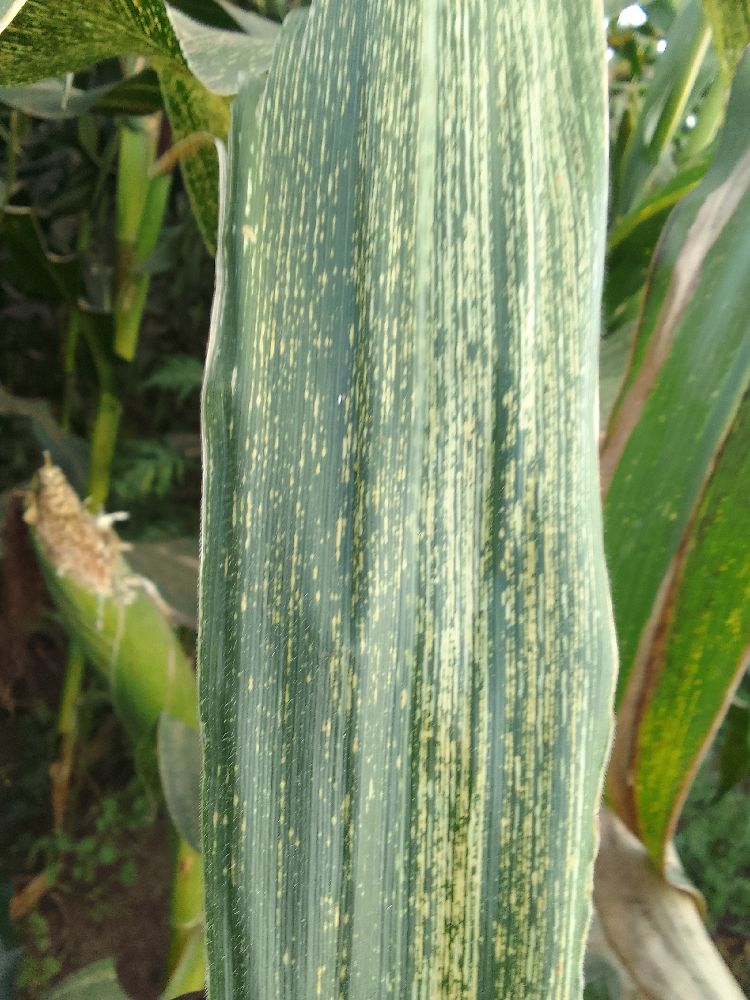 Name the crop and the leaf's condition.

maize, maize streak virus
